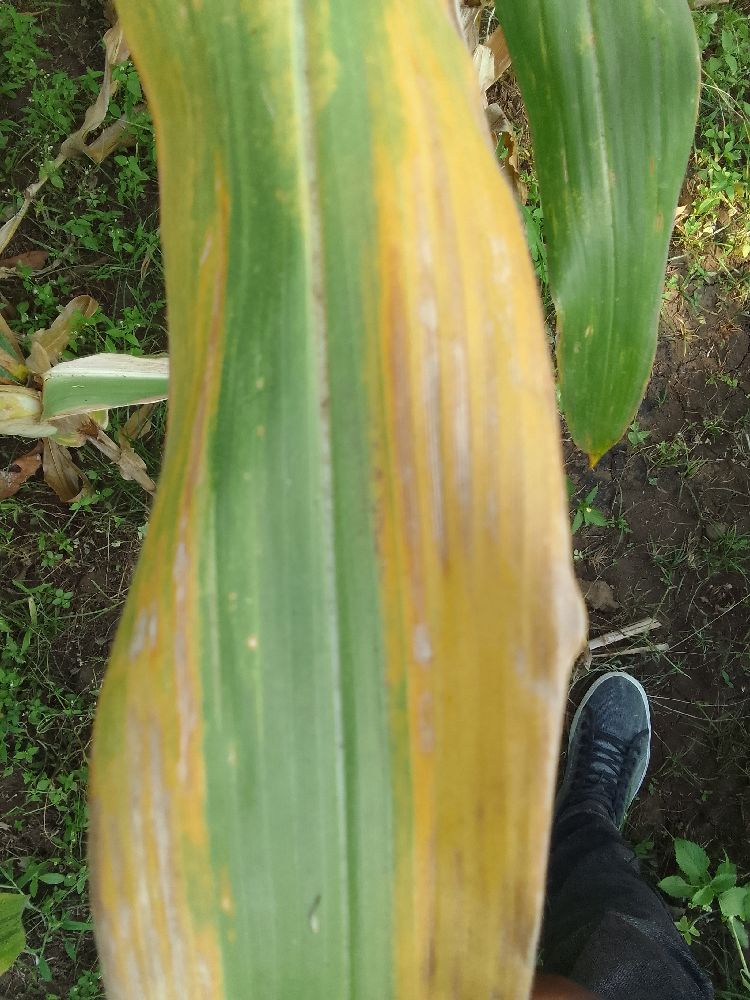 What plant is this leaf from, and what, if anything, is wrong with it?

maize, maize lethal necrosis
